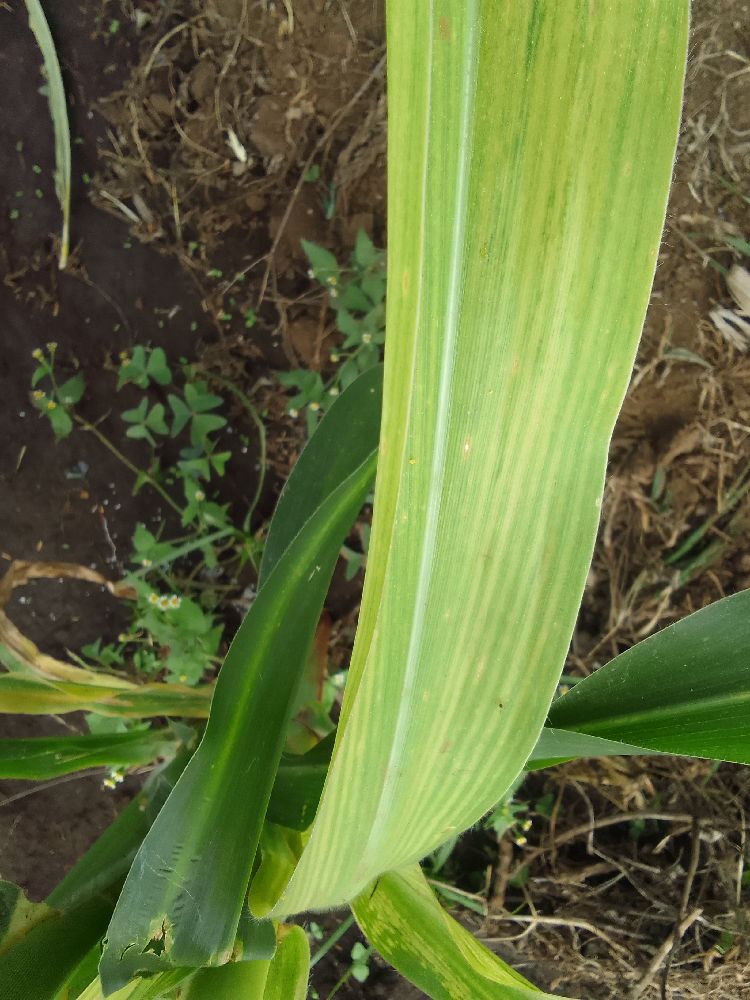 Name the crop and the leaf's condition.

maize, maize lethal necrosis
